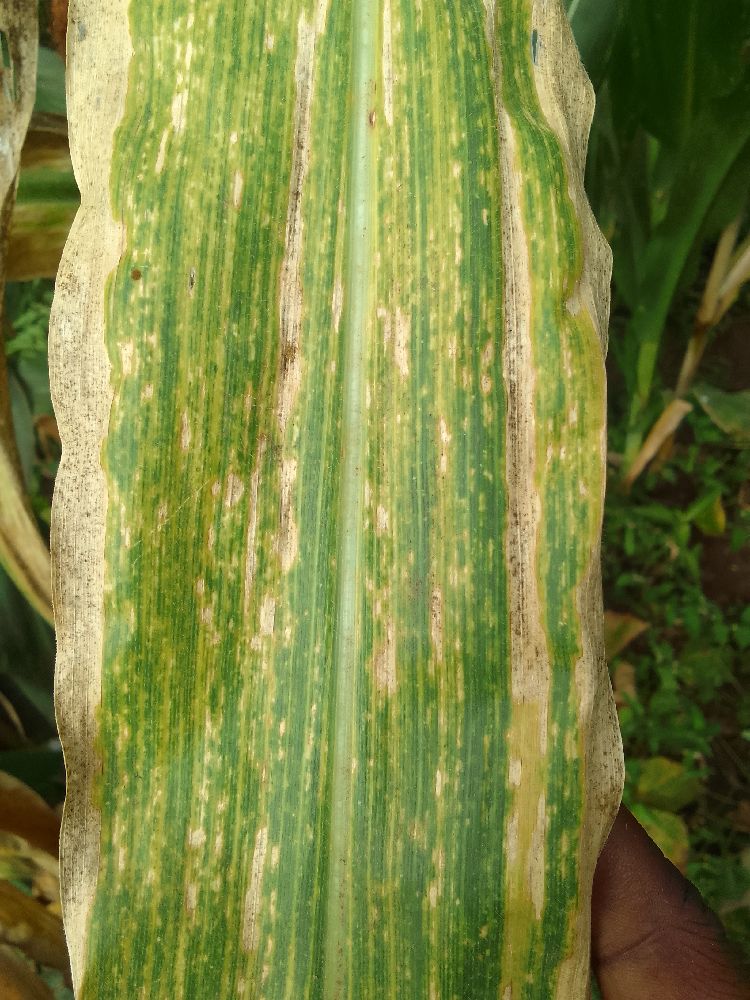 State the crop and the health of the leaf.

maize, maize lethal necrosis
